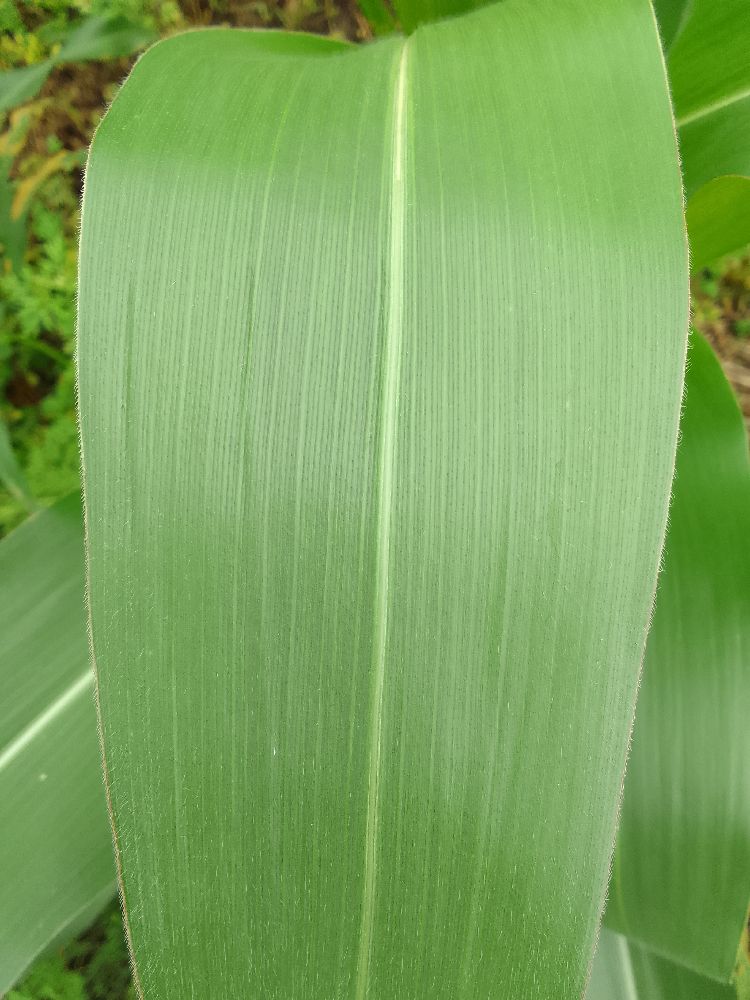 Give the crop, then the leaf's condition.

maize, healthy
